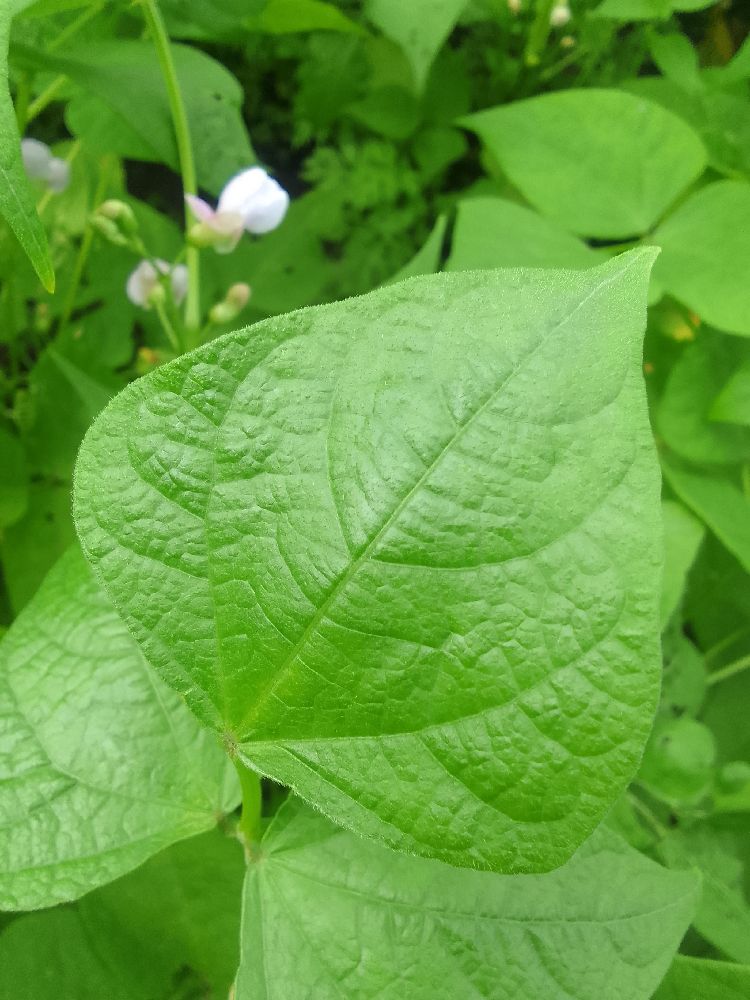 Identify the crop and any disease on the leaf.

common bean, healthy
